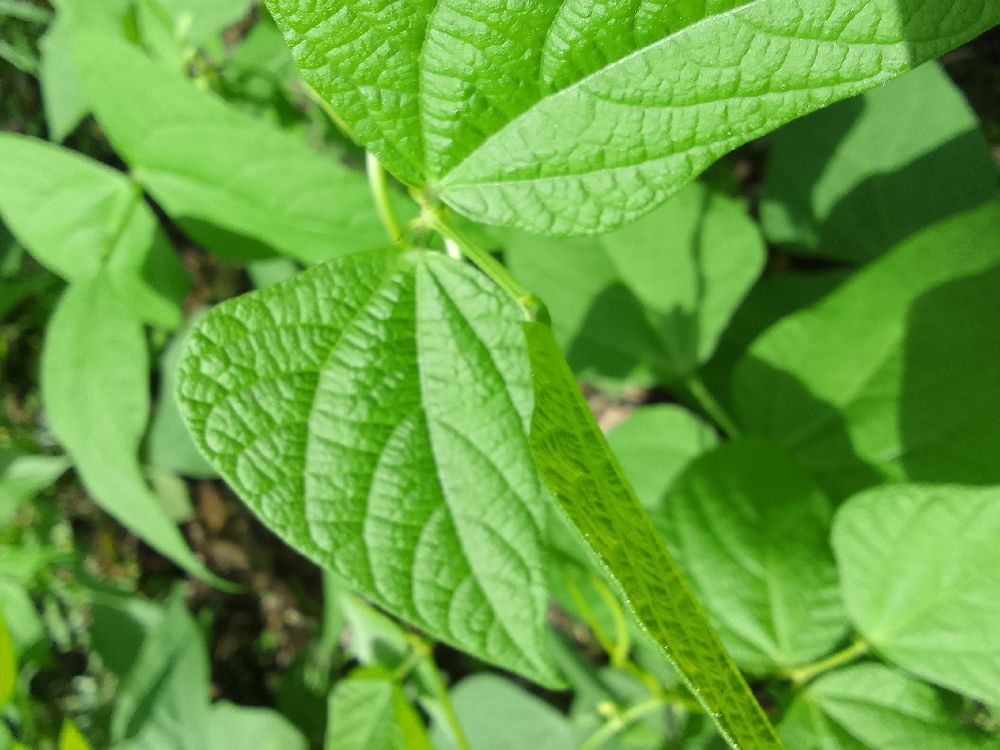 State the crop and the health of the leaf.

common bean, healthy
